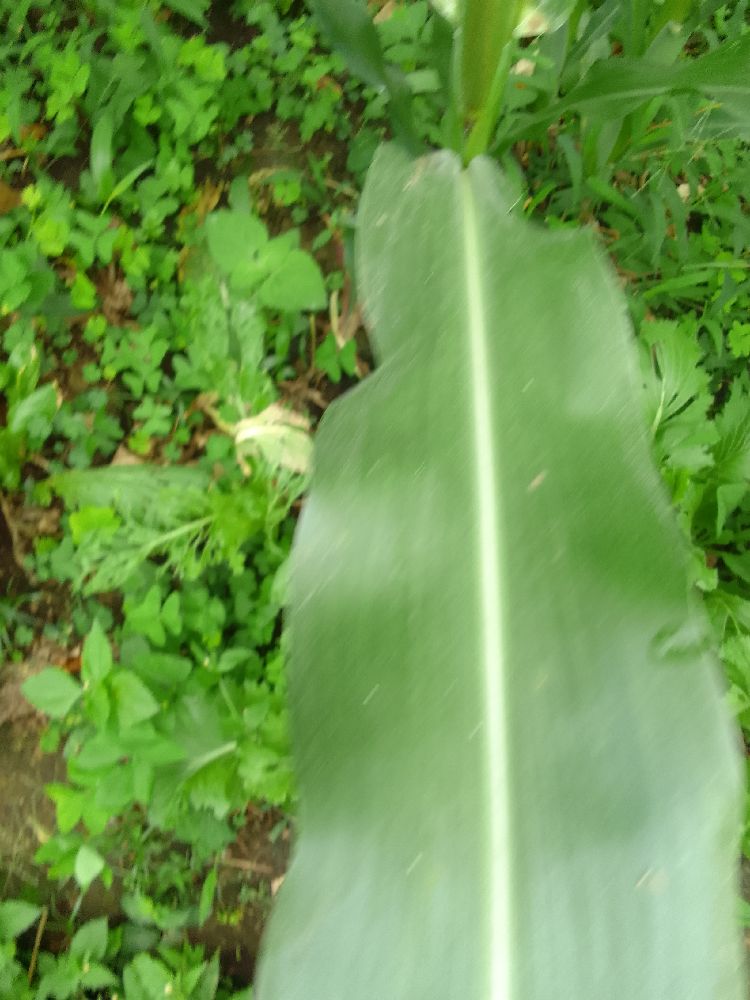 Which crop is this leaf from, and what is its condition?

maize, healthy
